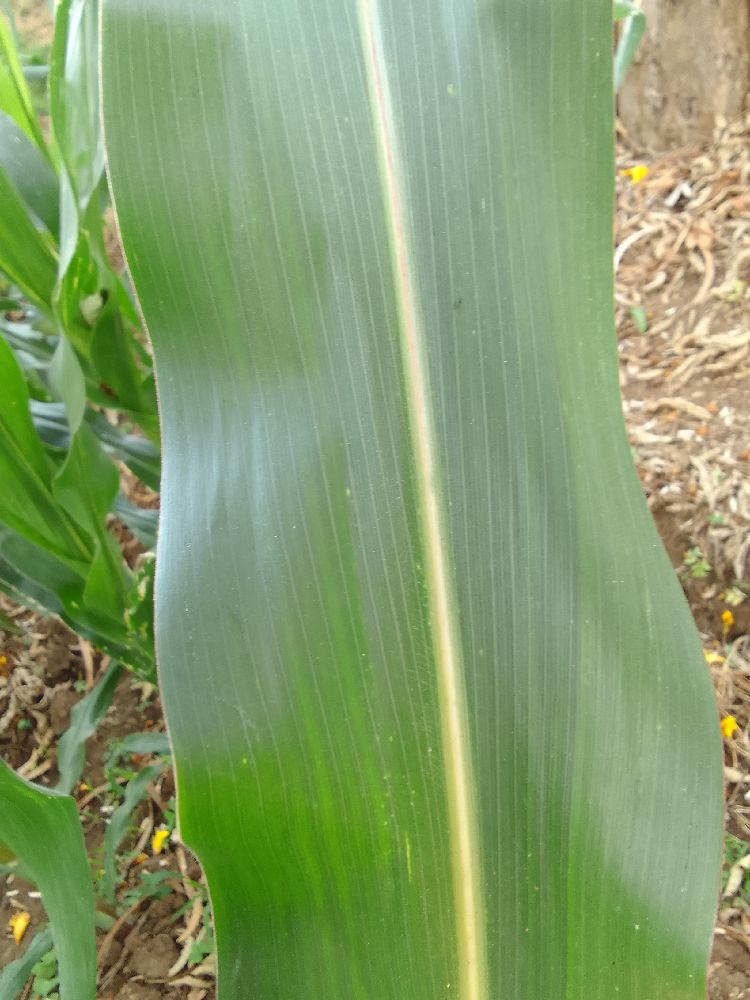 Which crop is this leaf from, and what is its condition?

maize, healthy
